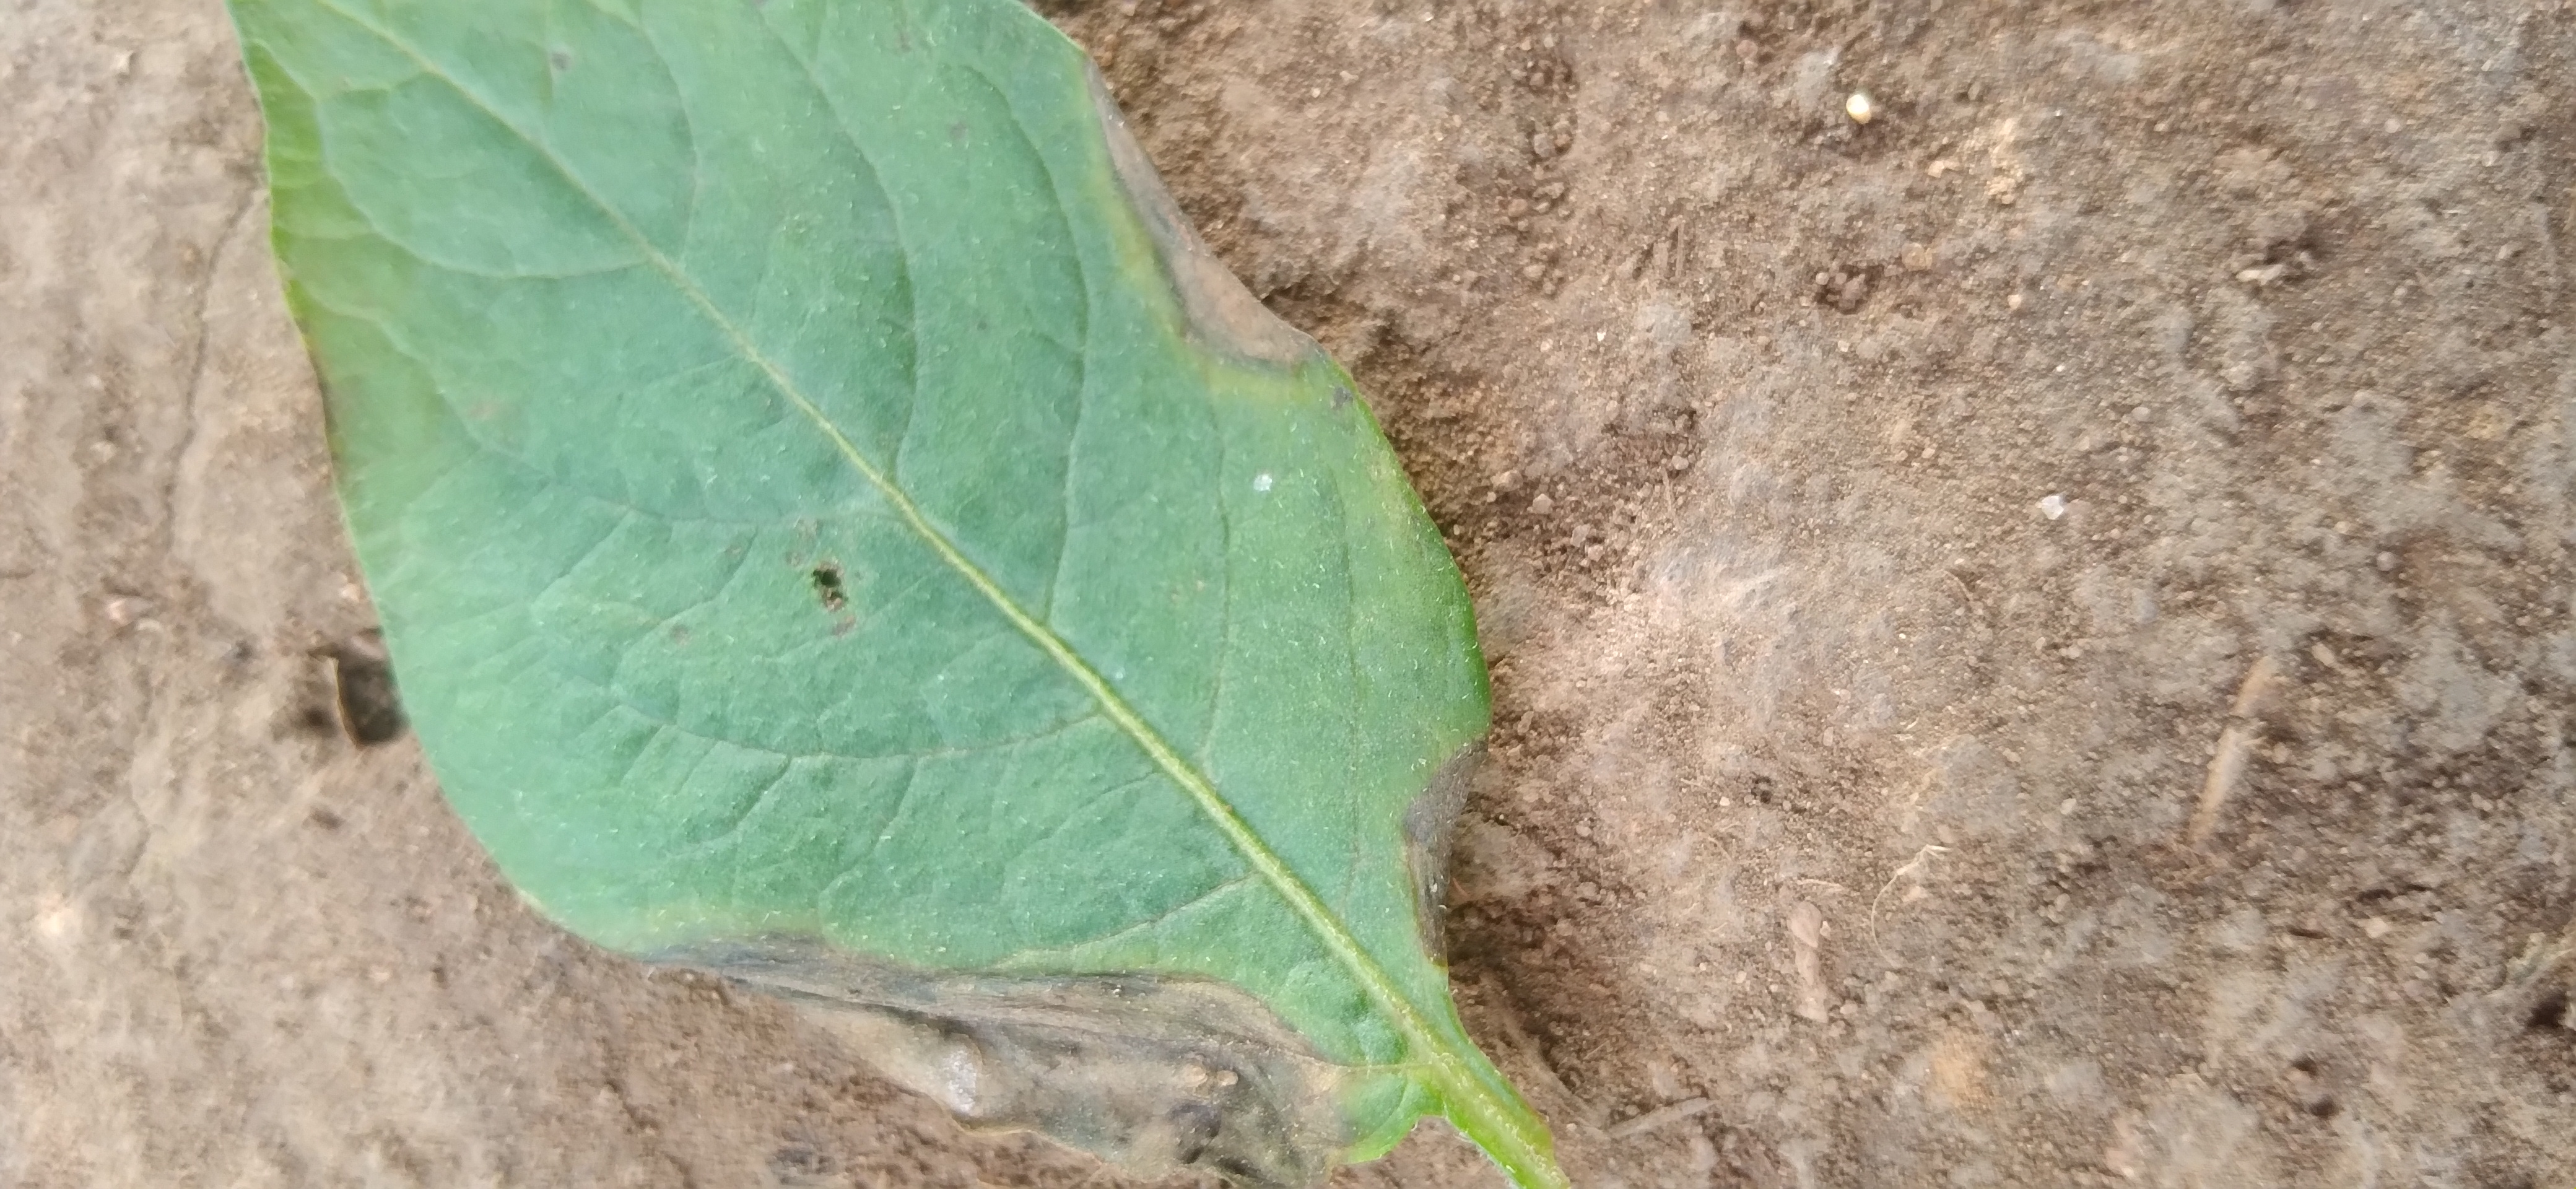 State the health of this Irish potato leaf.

early blight
